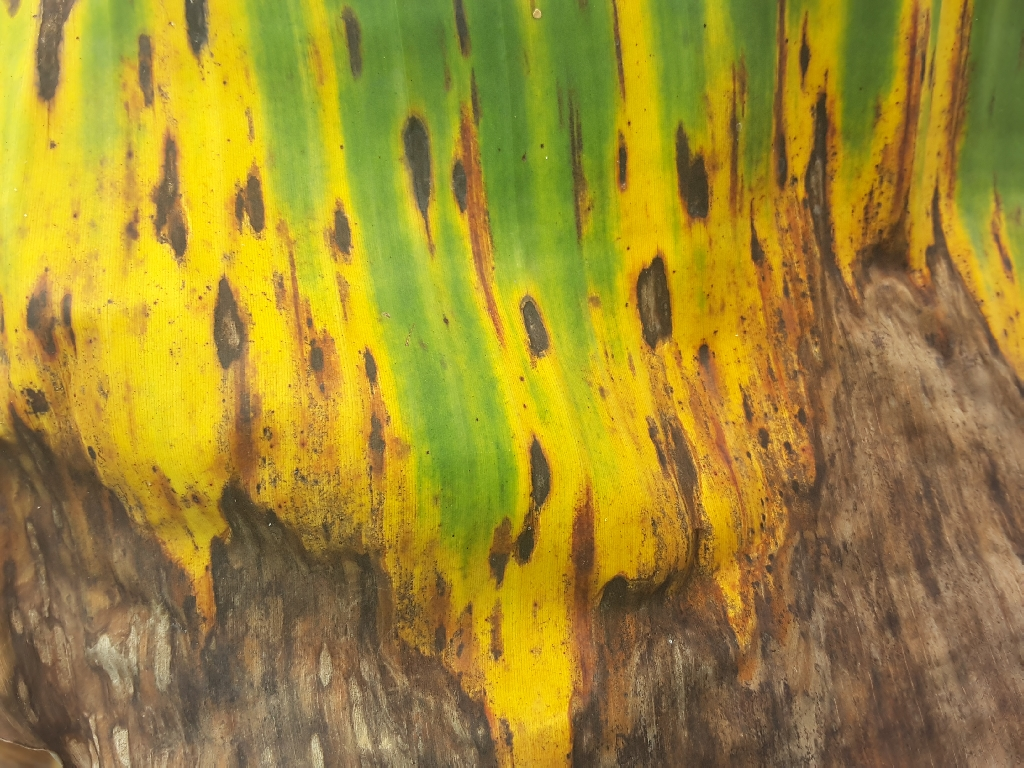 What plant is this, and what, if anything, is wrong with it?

banana, black sigatoka
